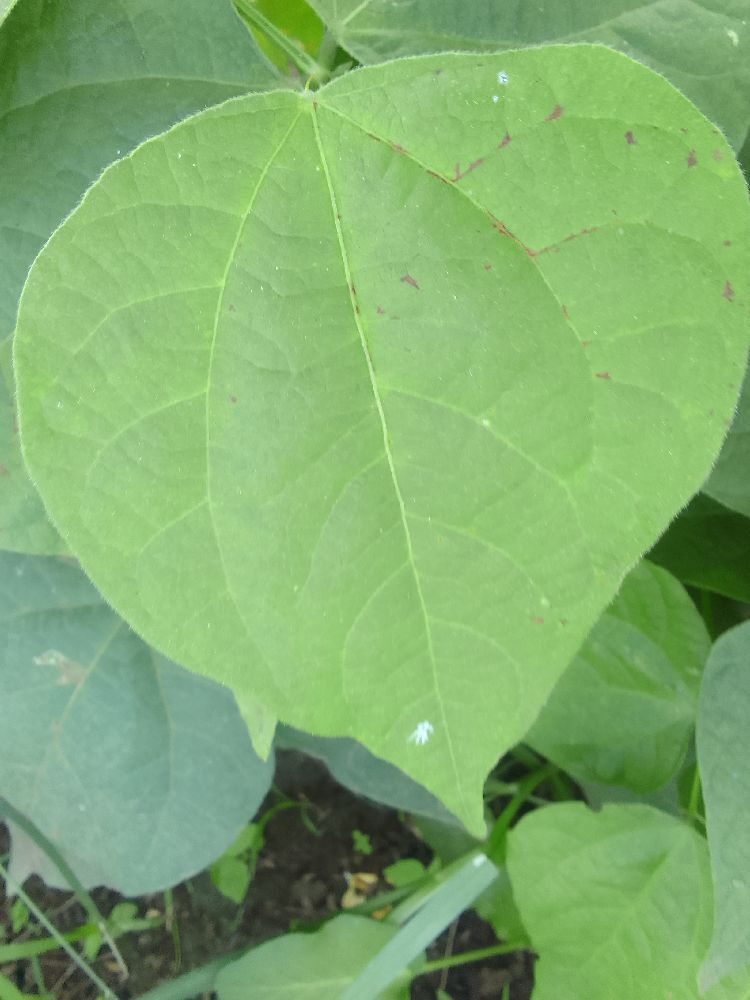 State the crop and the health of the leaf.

common bean, healthy
